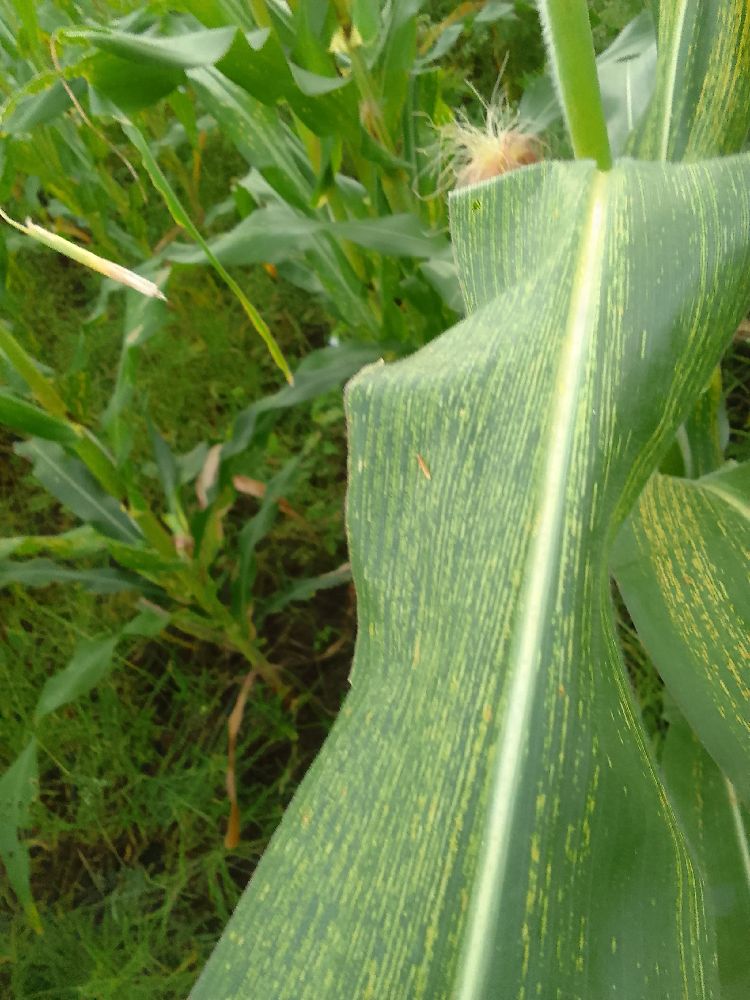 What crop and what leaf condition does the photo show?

maize, maize streak virus
